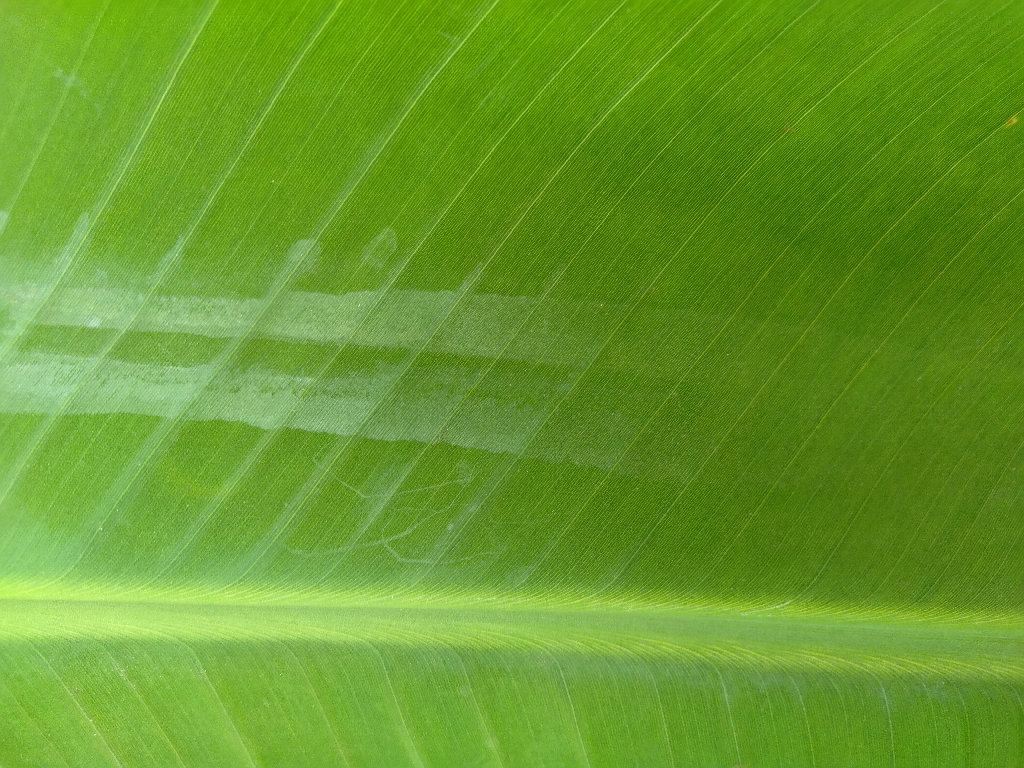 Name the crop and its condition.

banana, healthy
